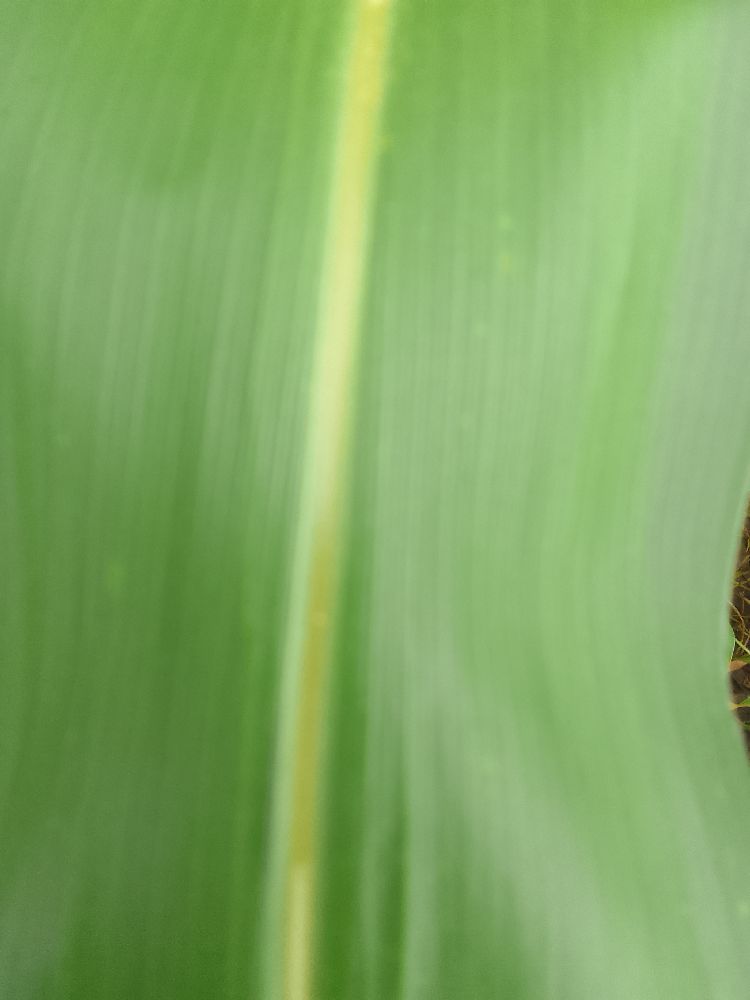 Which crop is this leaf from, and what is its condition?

maize, healthy
